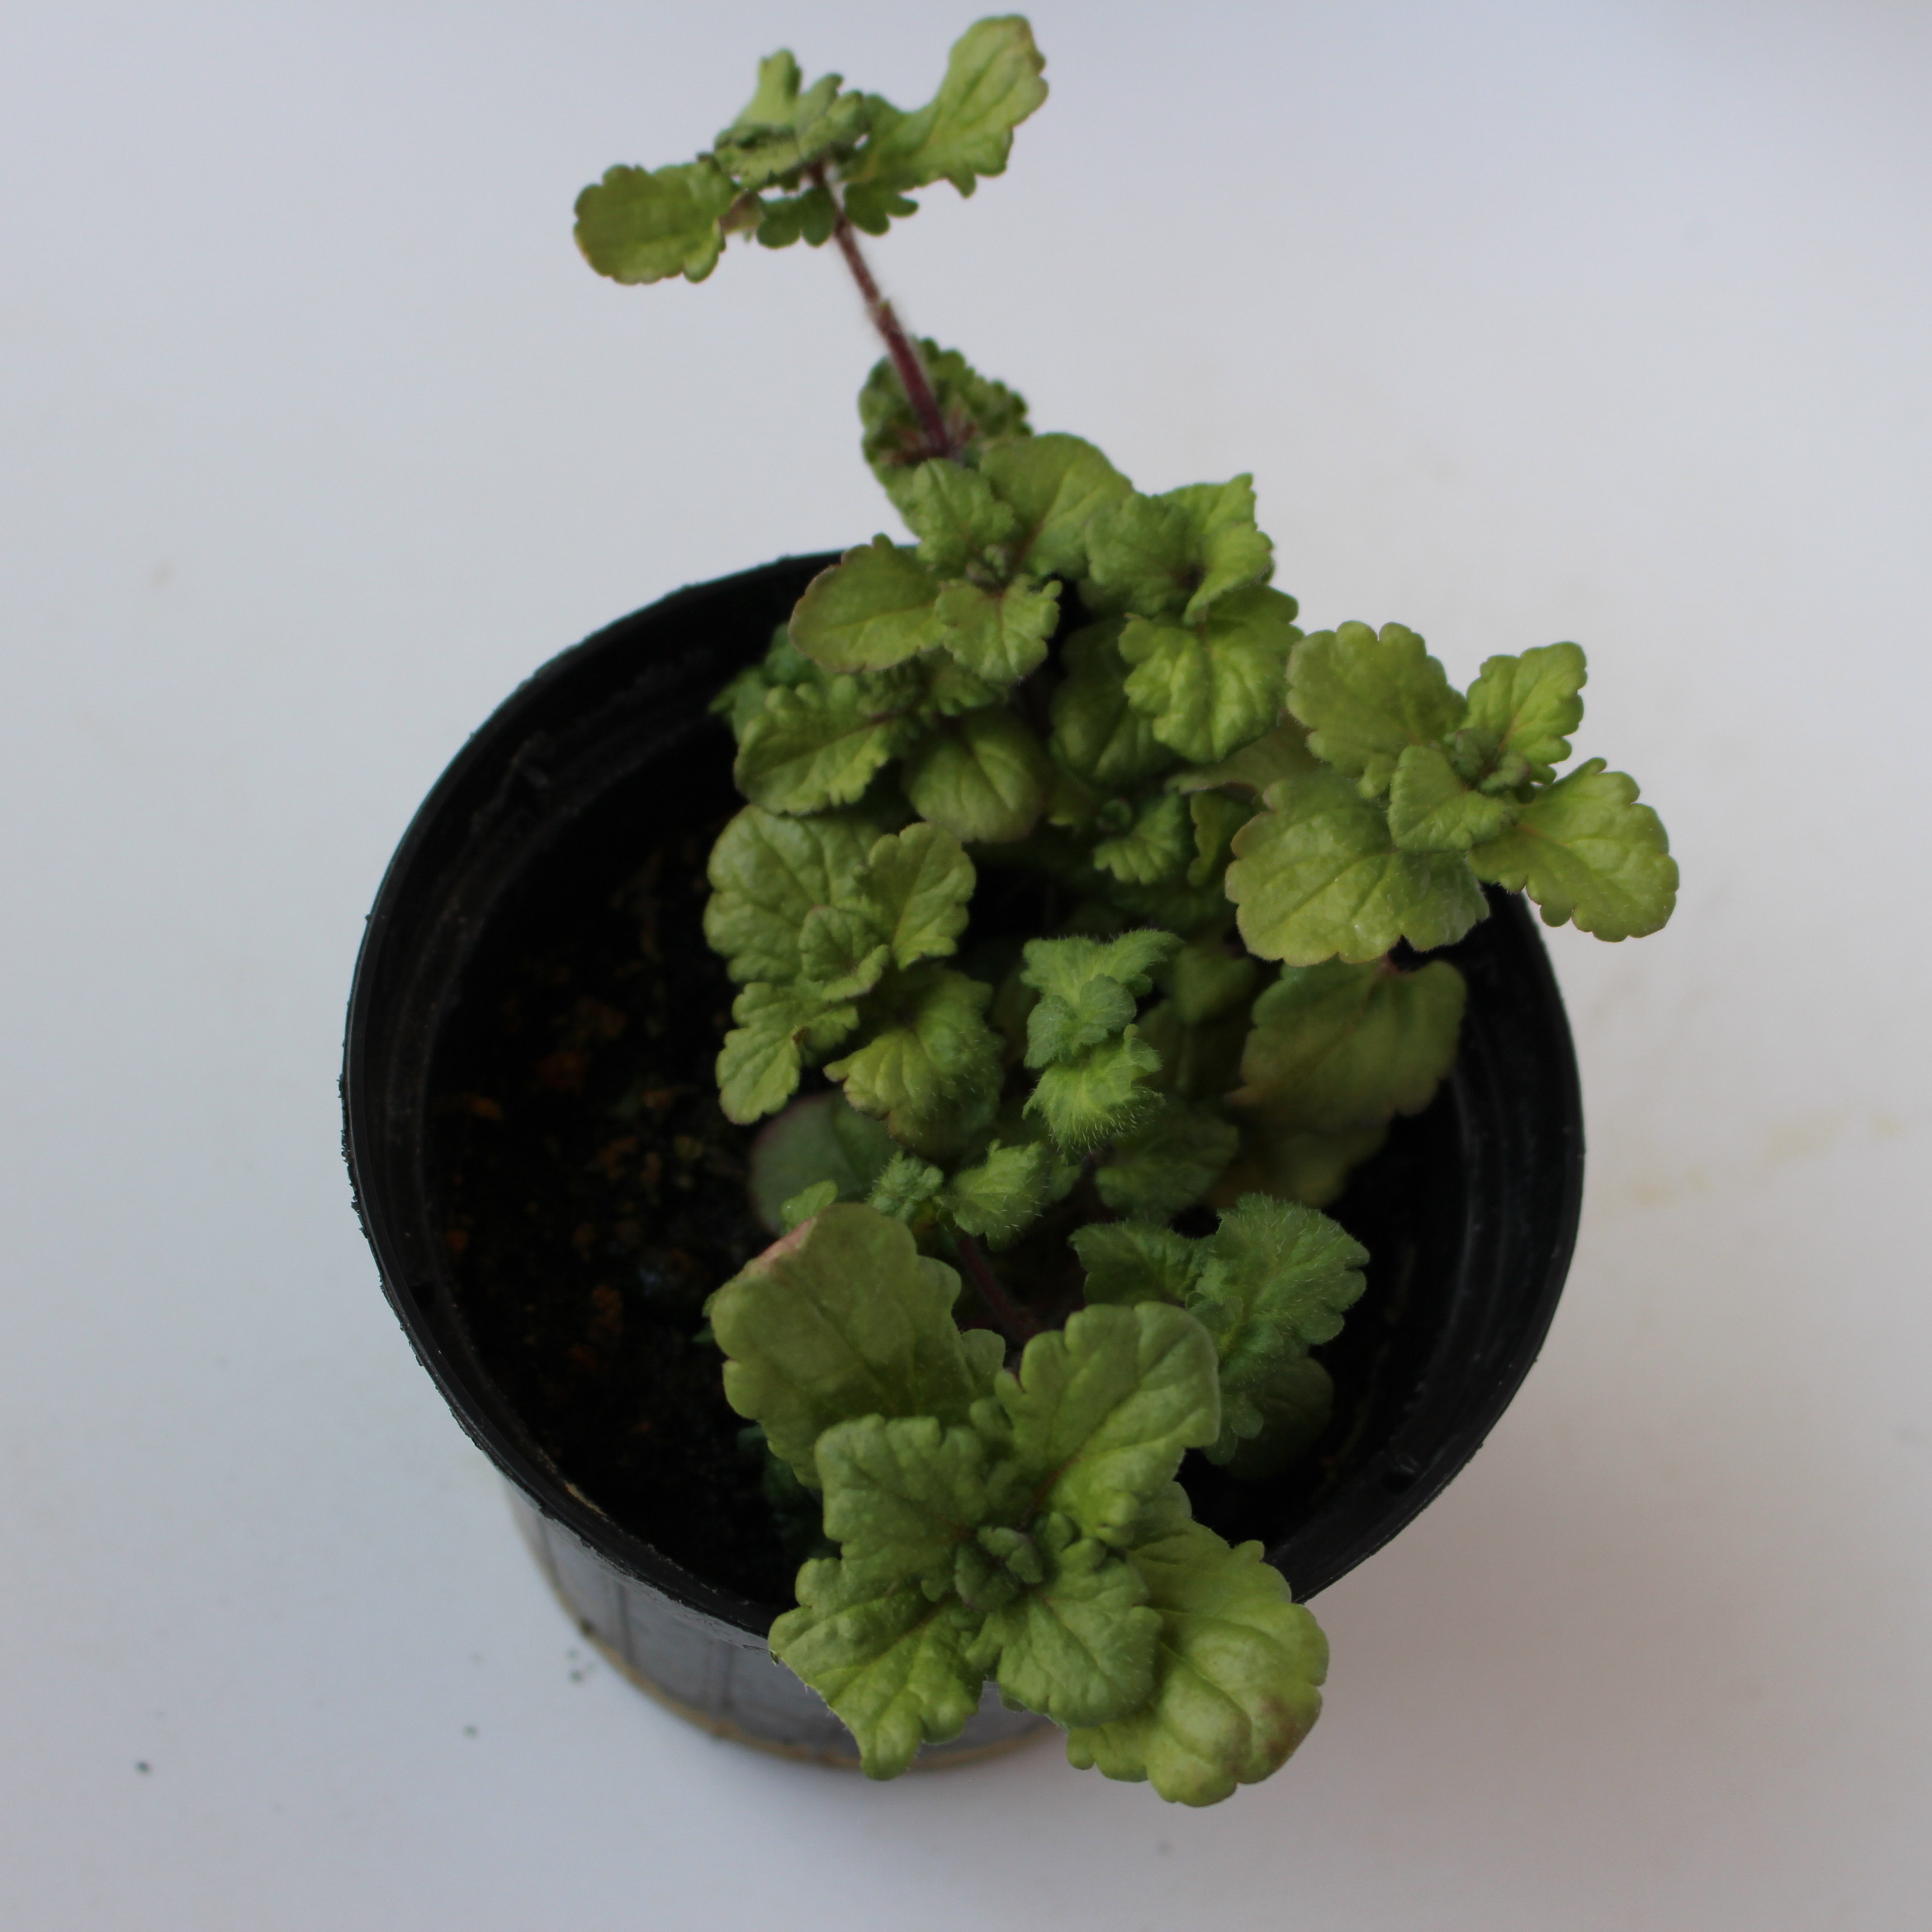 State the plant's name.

Veronica persica
